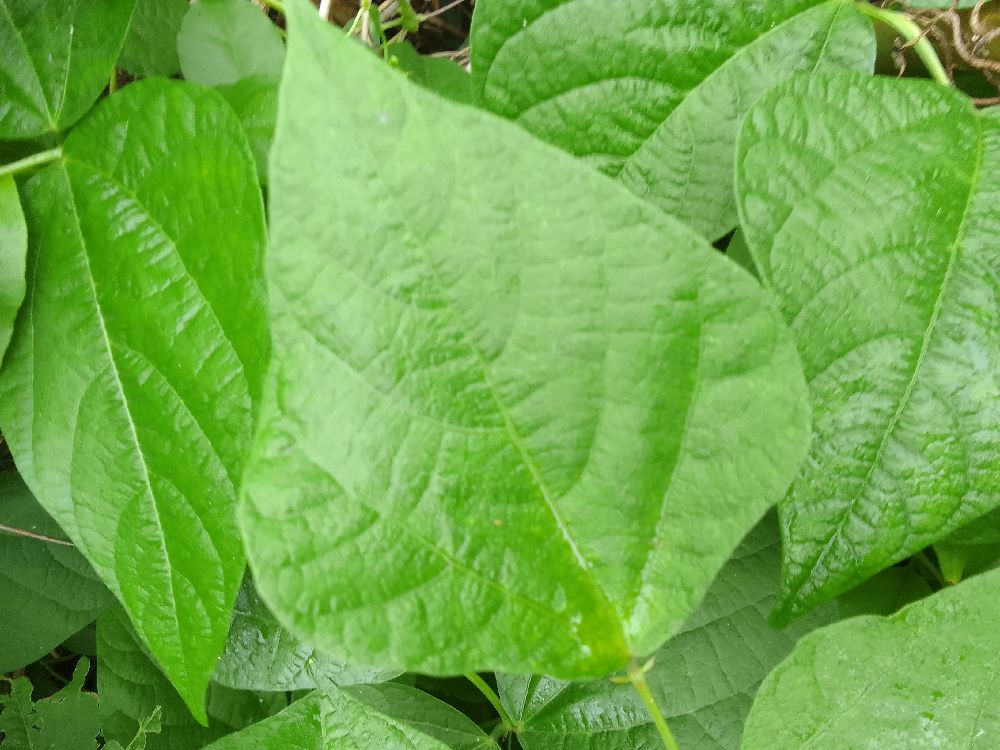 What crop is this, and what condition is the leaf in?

common bean, healthy
